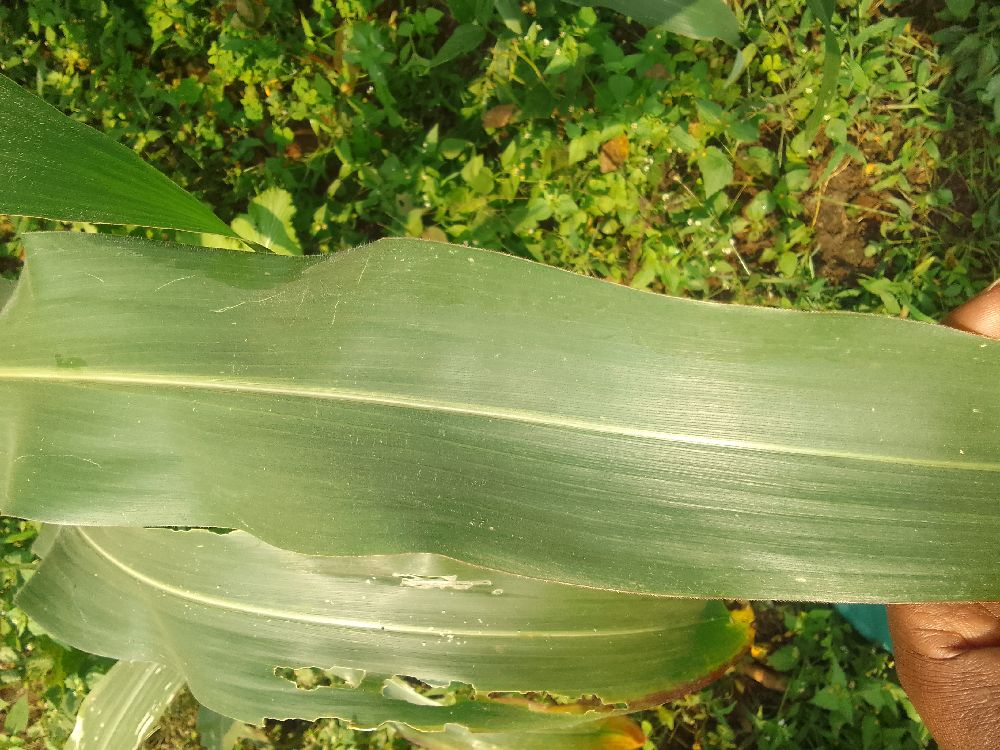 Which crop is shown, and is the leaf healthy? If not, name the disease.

maize, healthy
